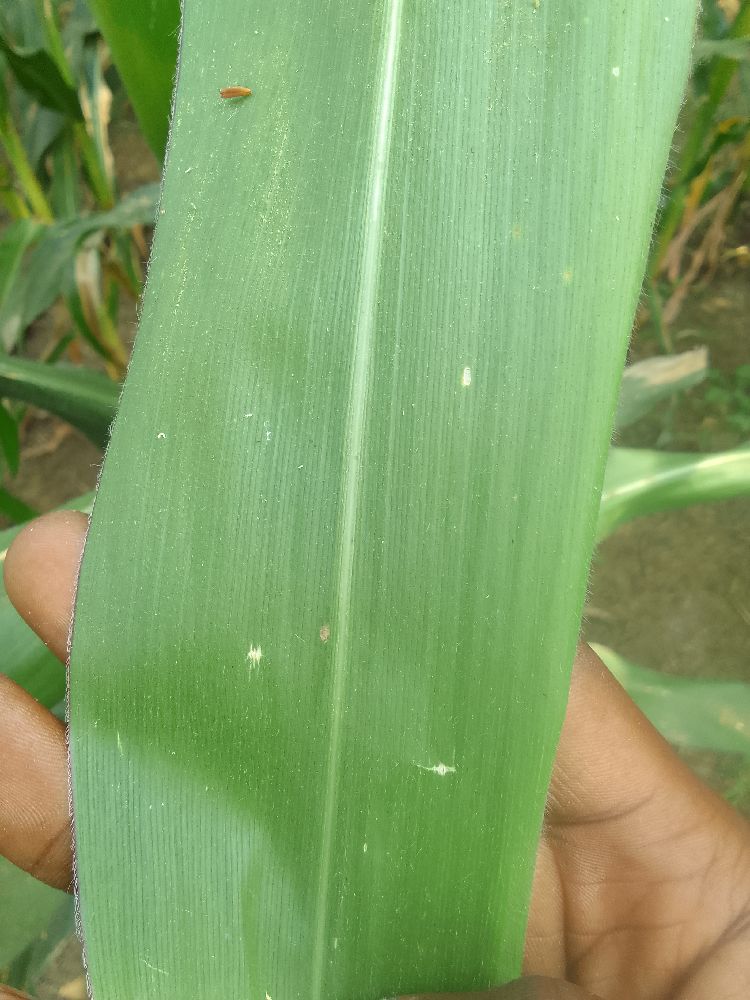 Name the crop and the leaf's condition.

maize, healthy
